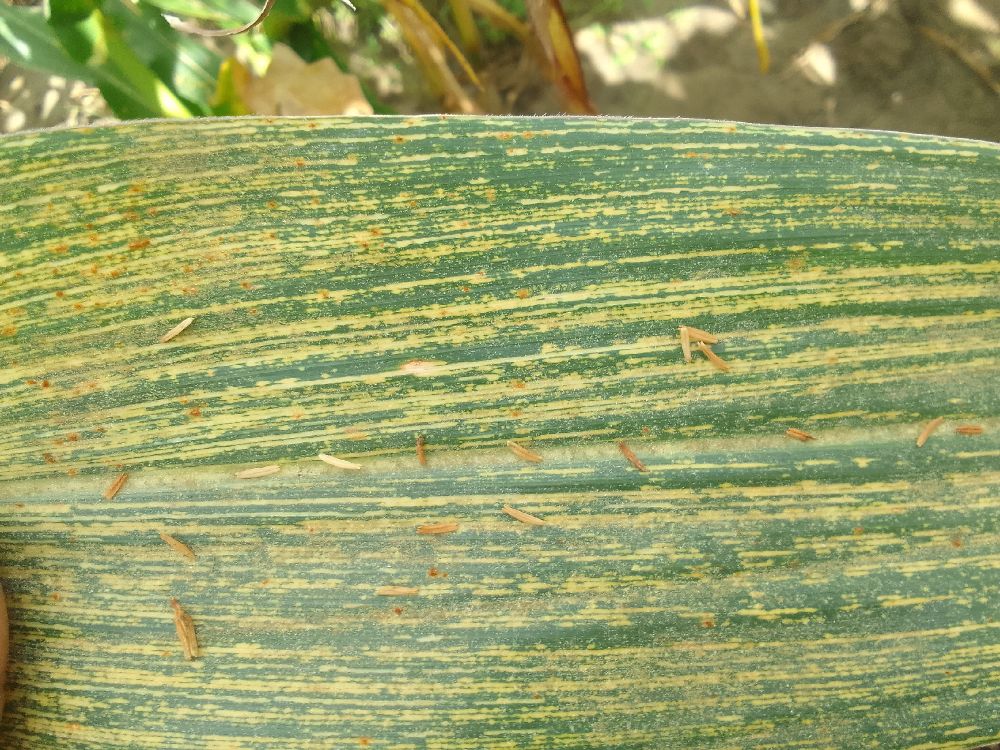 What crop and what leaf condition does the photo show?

maize, maize streak virus
